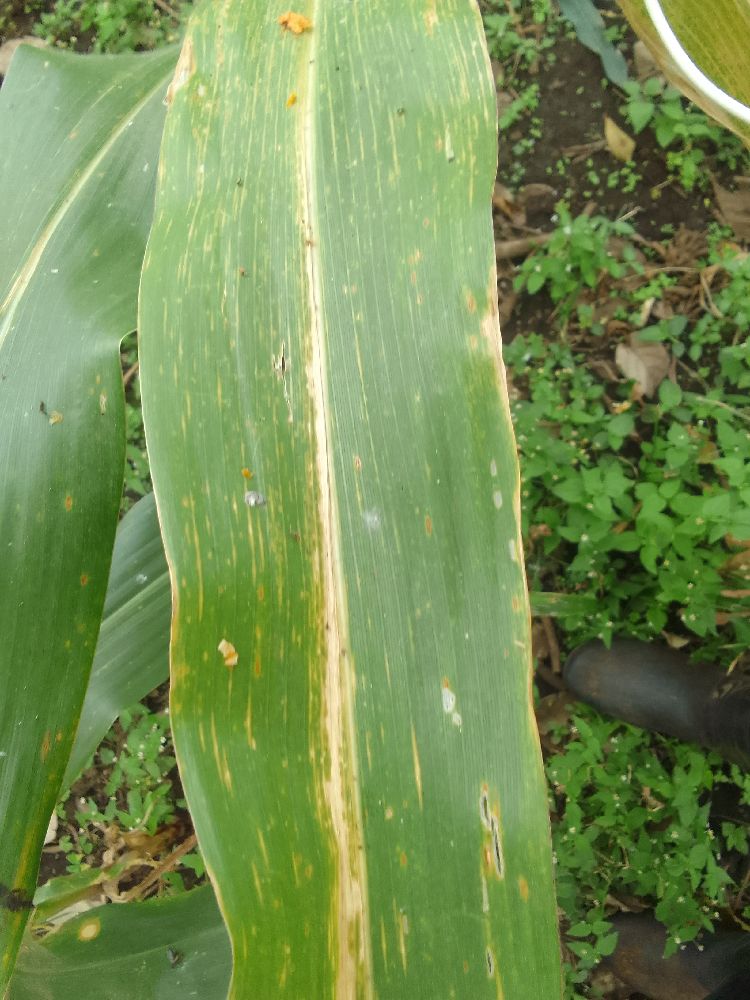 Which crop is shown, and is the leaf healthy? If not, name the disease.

maize, maize lethal necrosis
